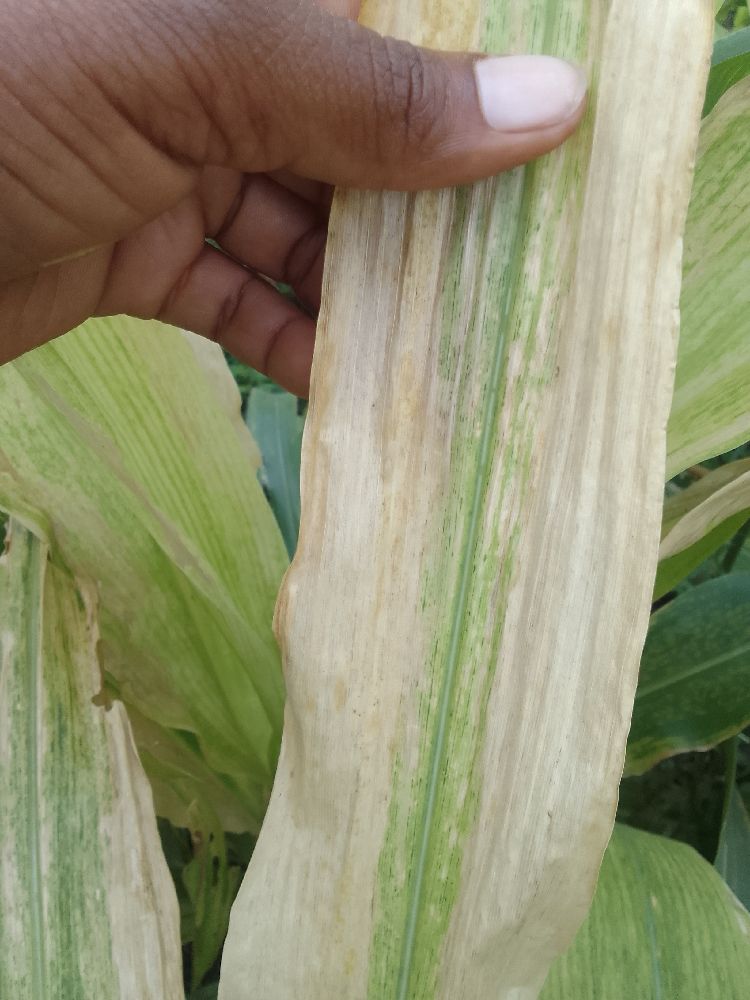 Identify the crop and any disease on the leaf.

maize, maize lethal necrosis
